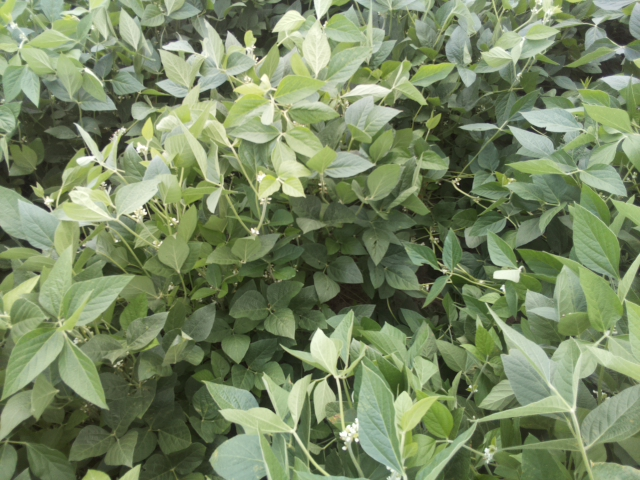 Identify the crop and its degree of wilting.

soybean, leaves with no wilting
